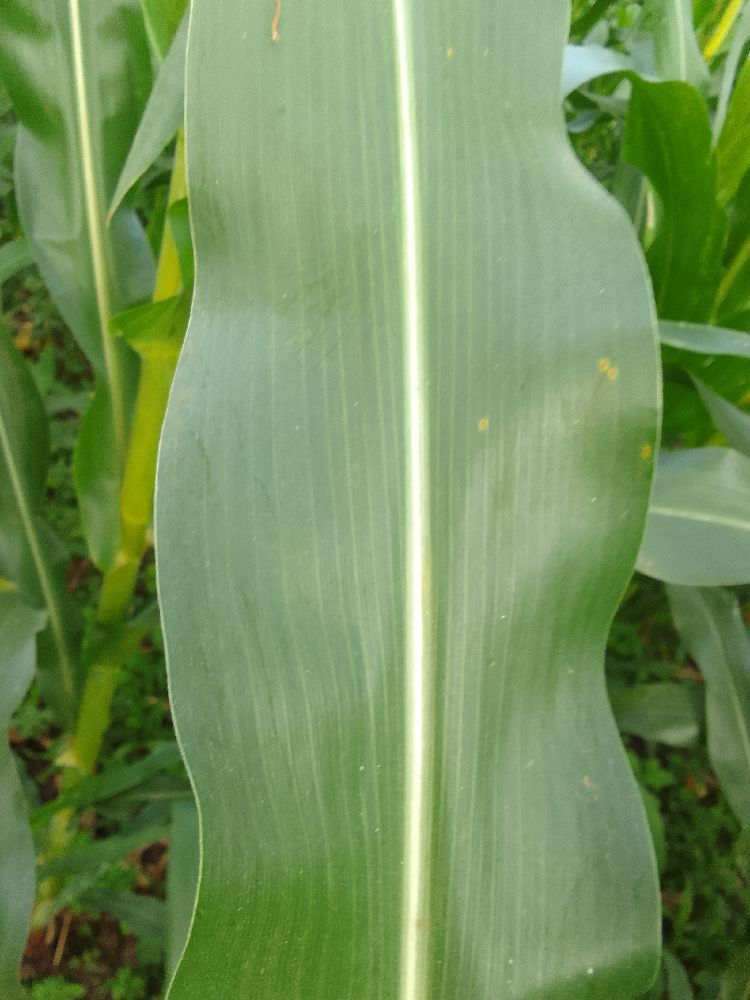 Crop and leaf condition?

maize, healthy
